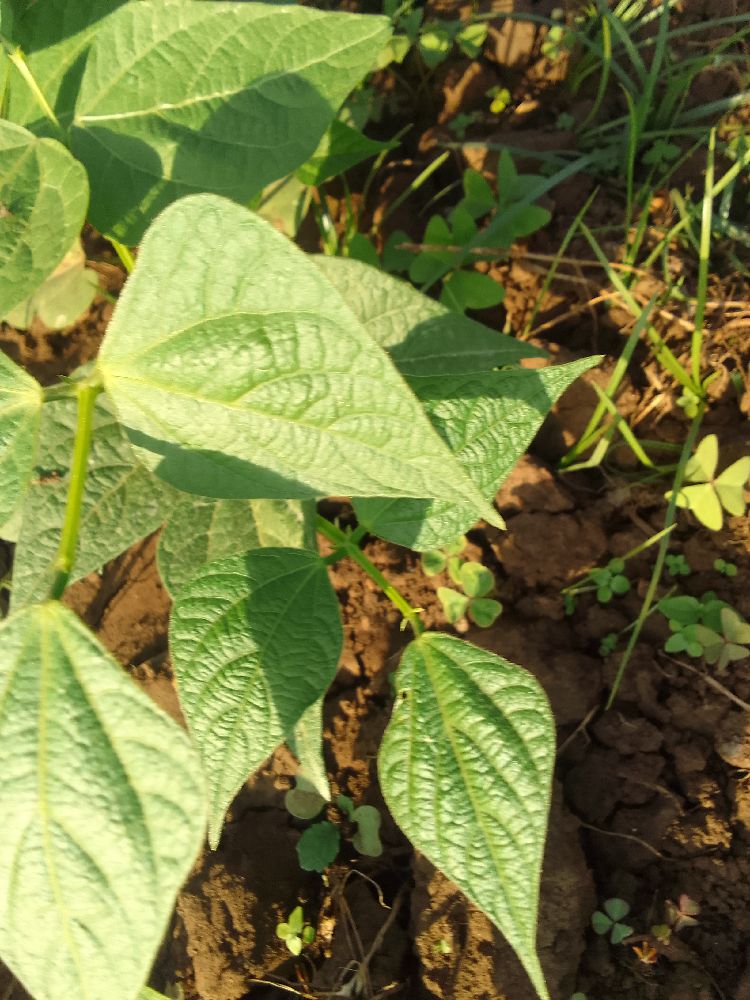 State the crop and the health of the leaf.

common bean, healthy
